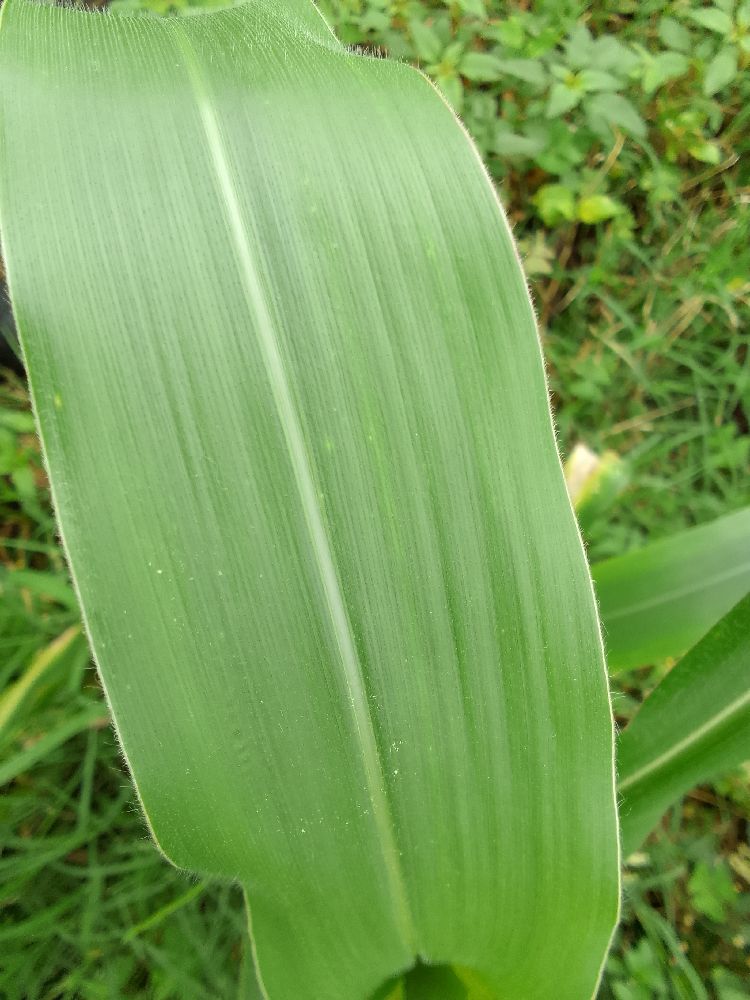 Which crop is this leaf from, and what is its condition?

maize, healthy
